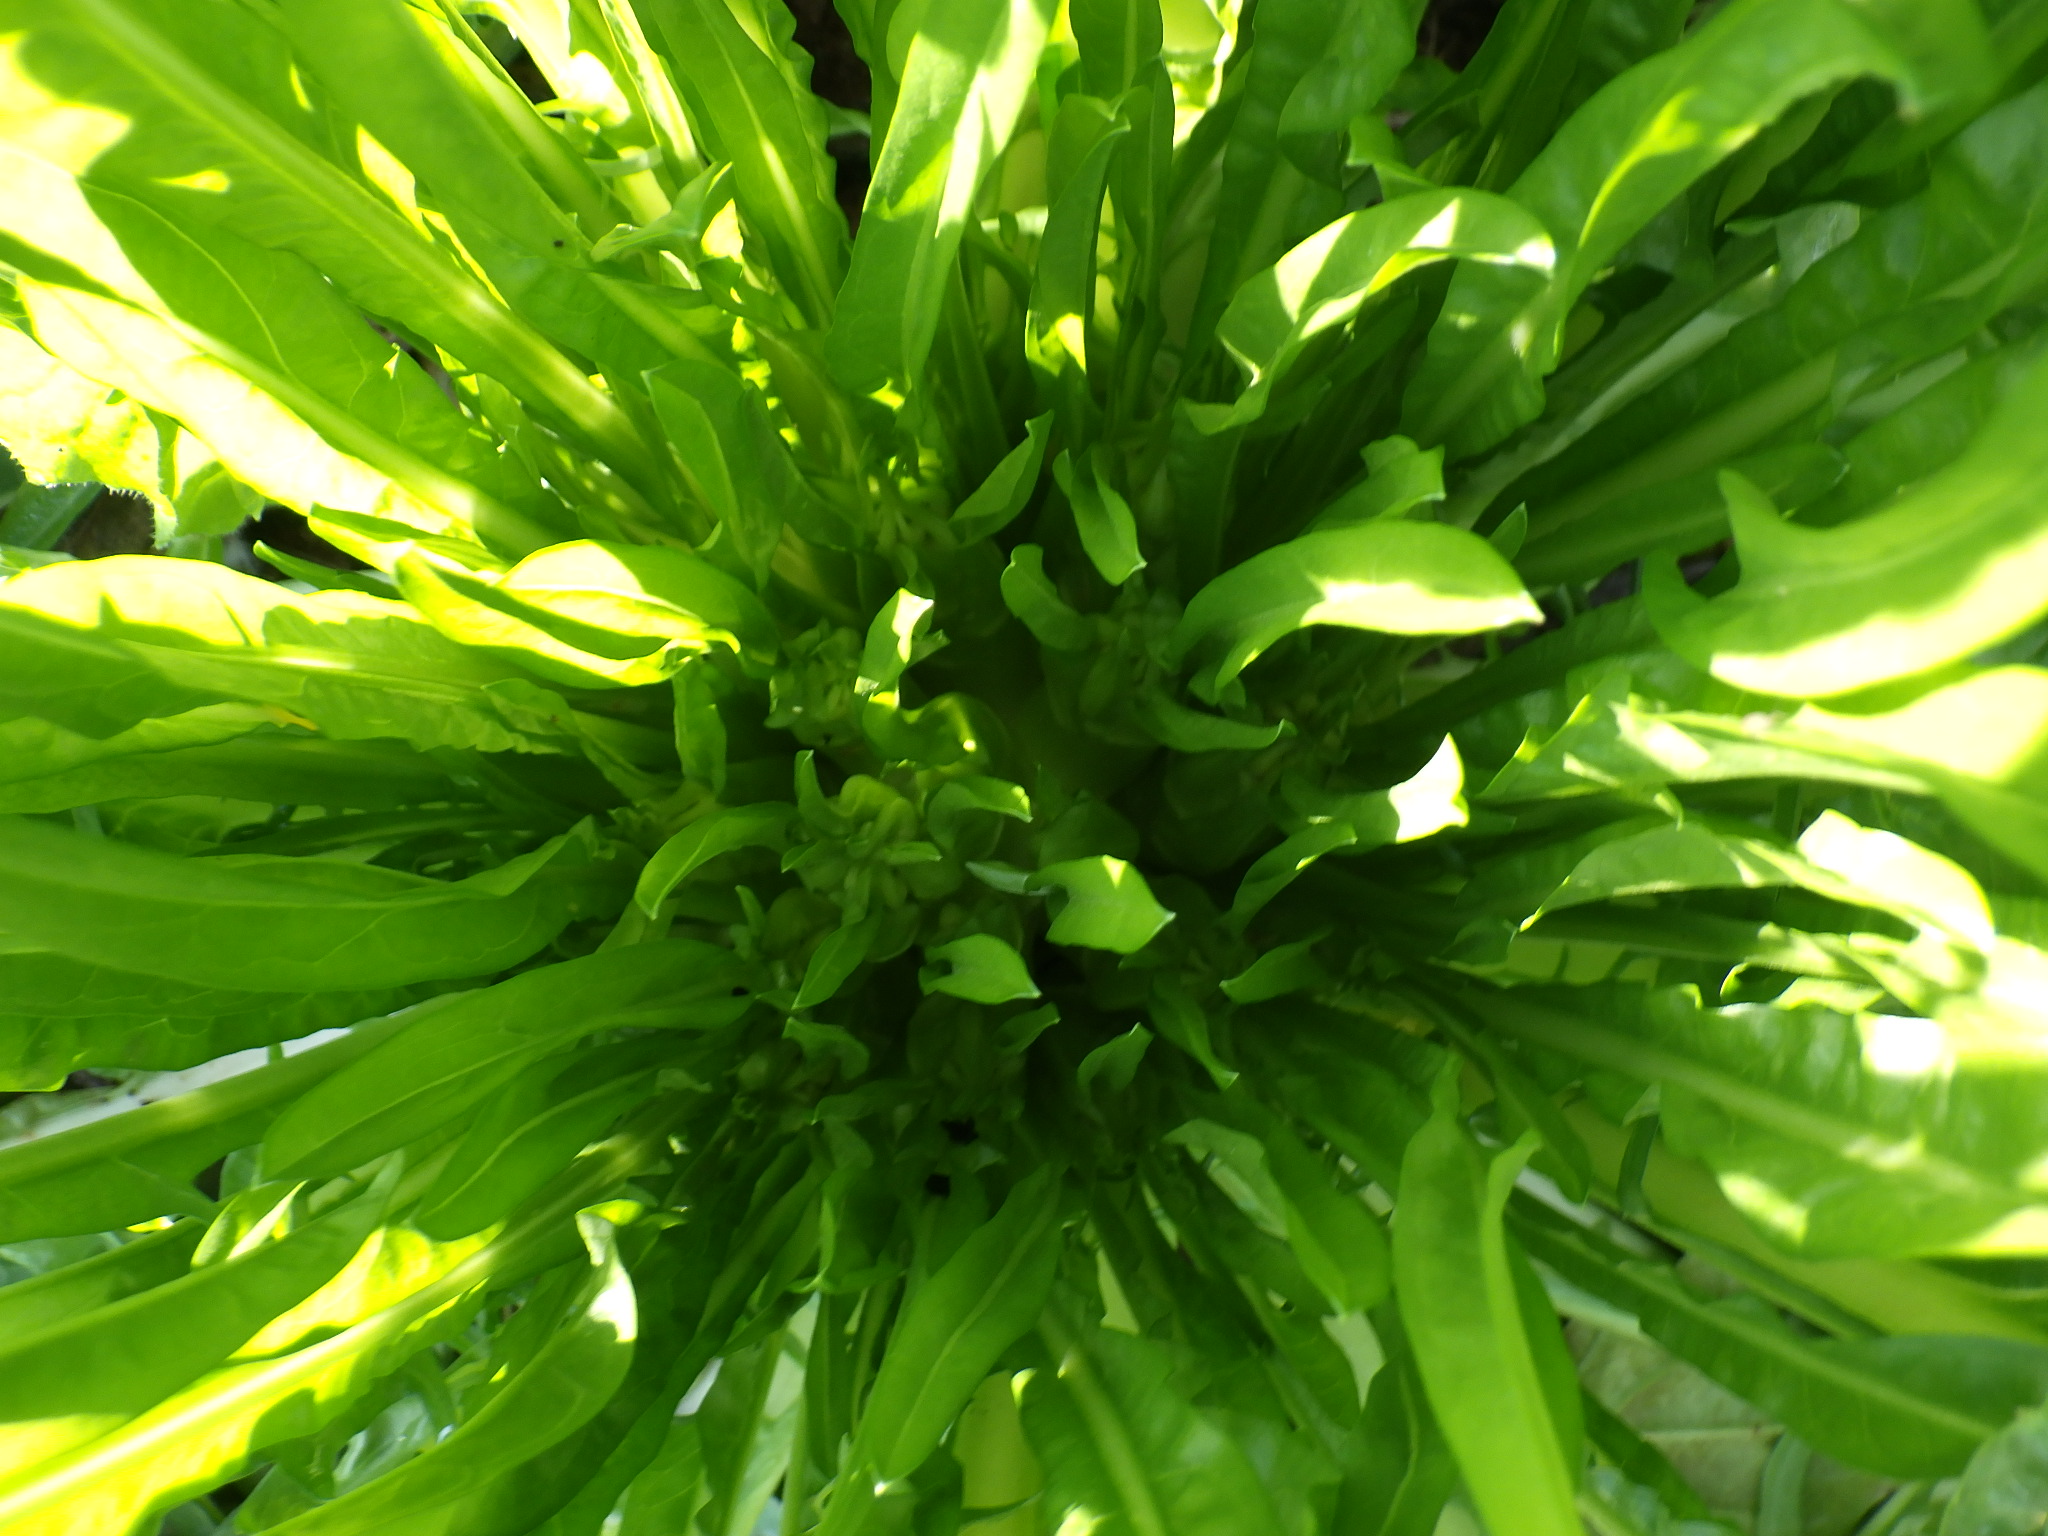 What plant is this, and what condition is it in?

chicory, healthy
